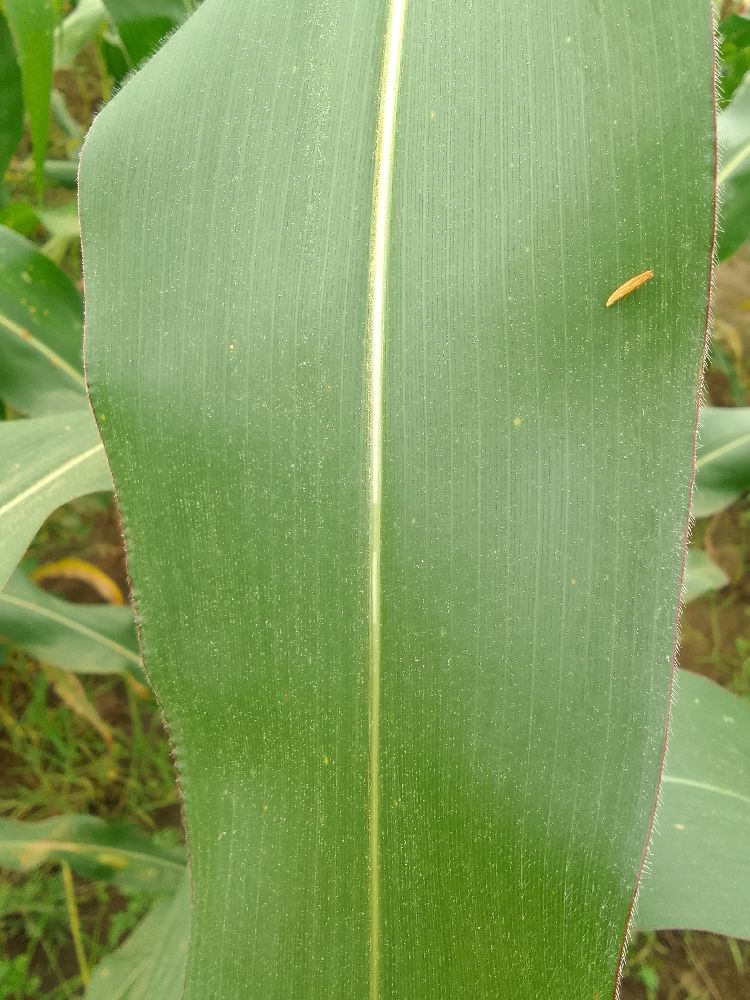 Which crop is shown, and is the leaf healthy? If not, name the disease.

maize, healthy
